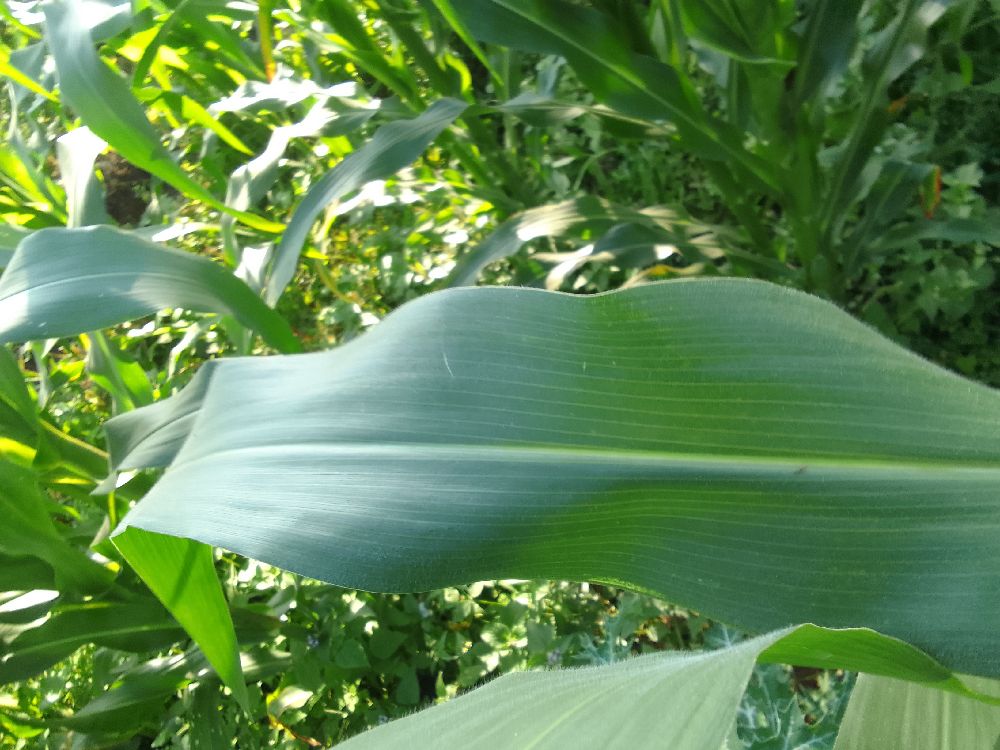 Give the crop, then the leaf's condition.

maize, healthy
